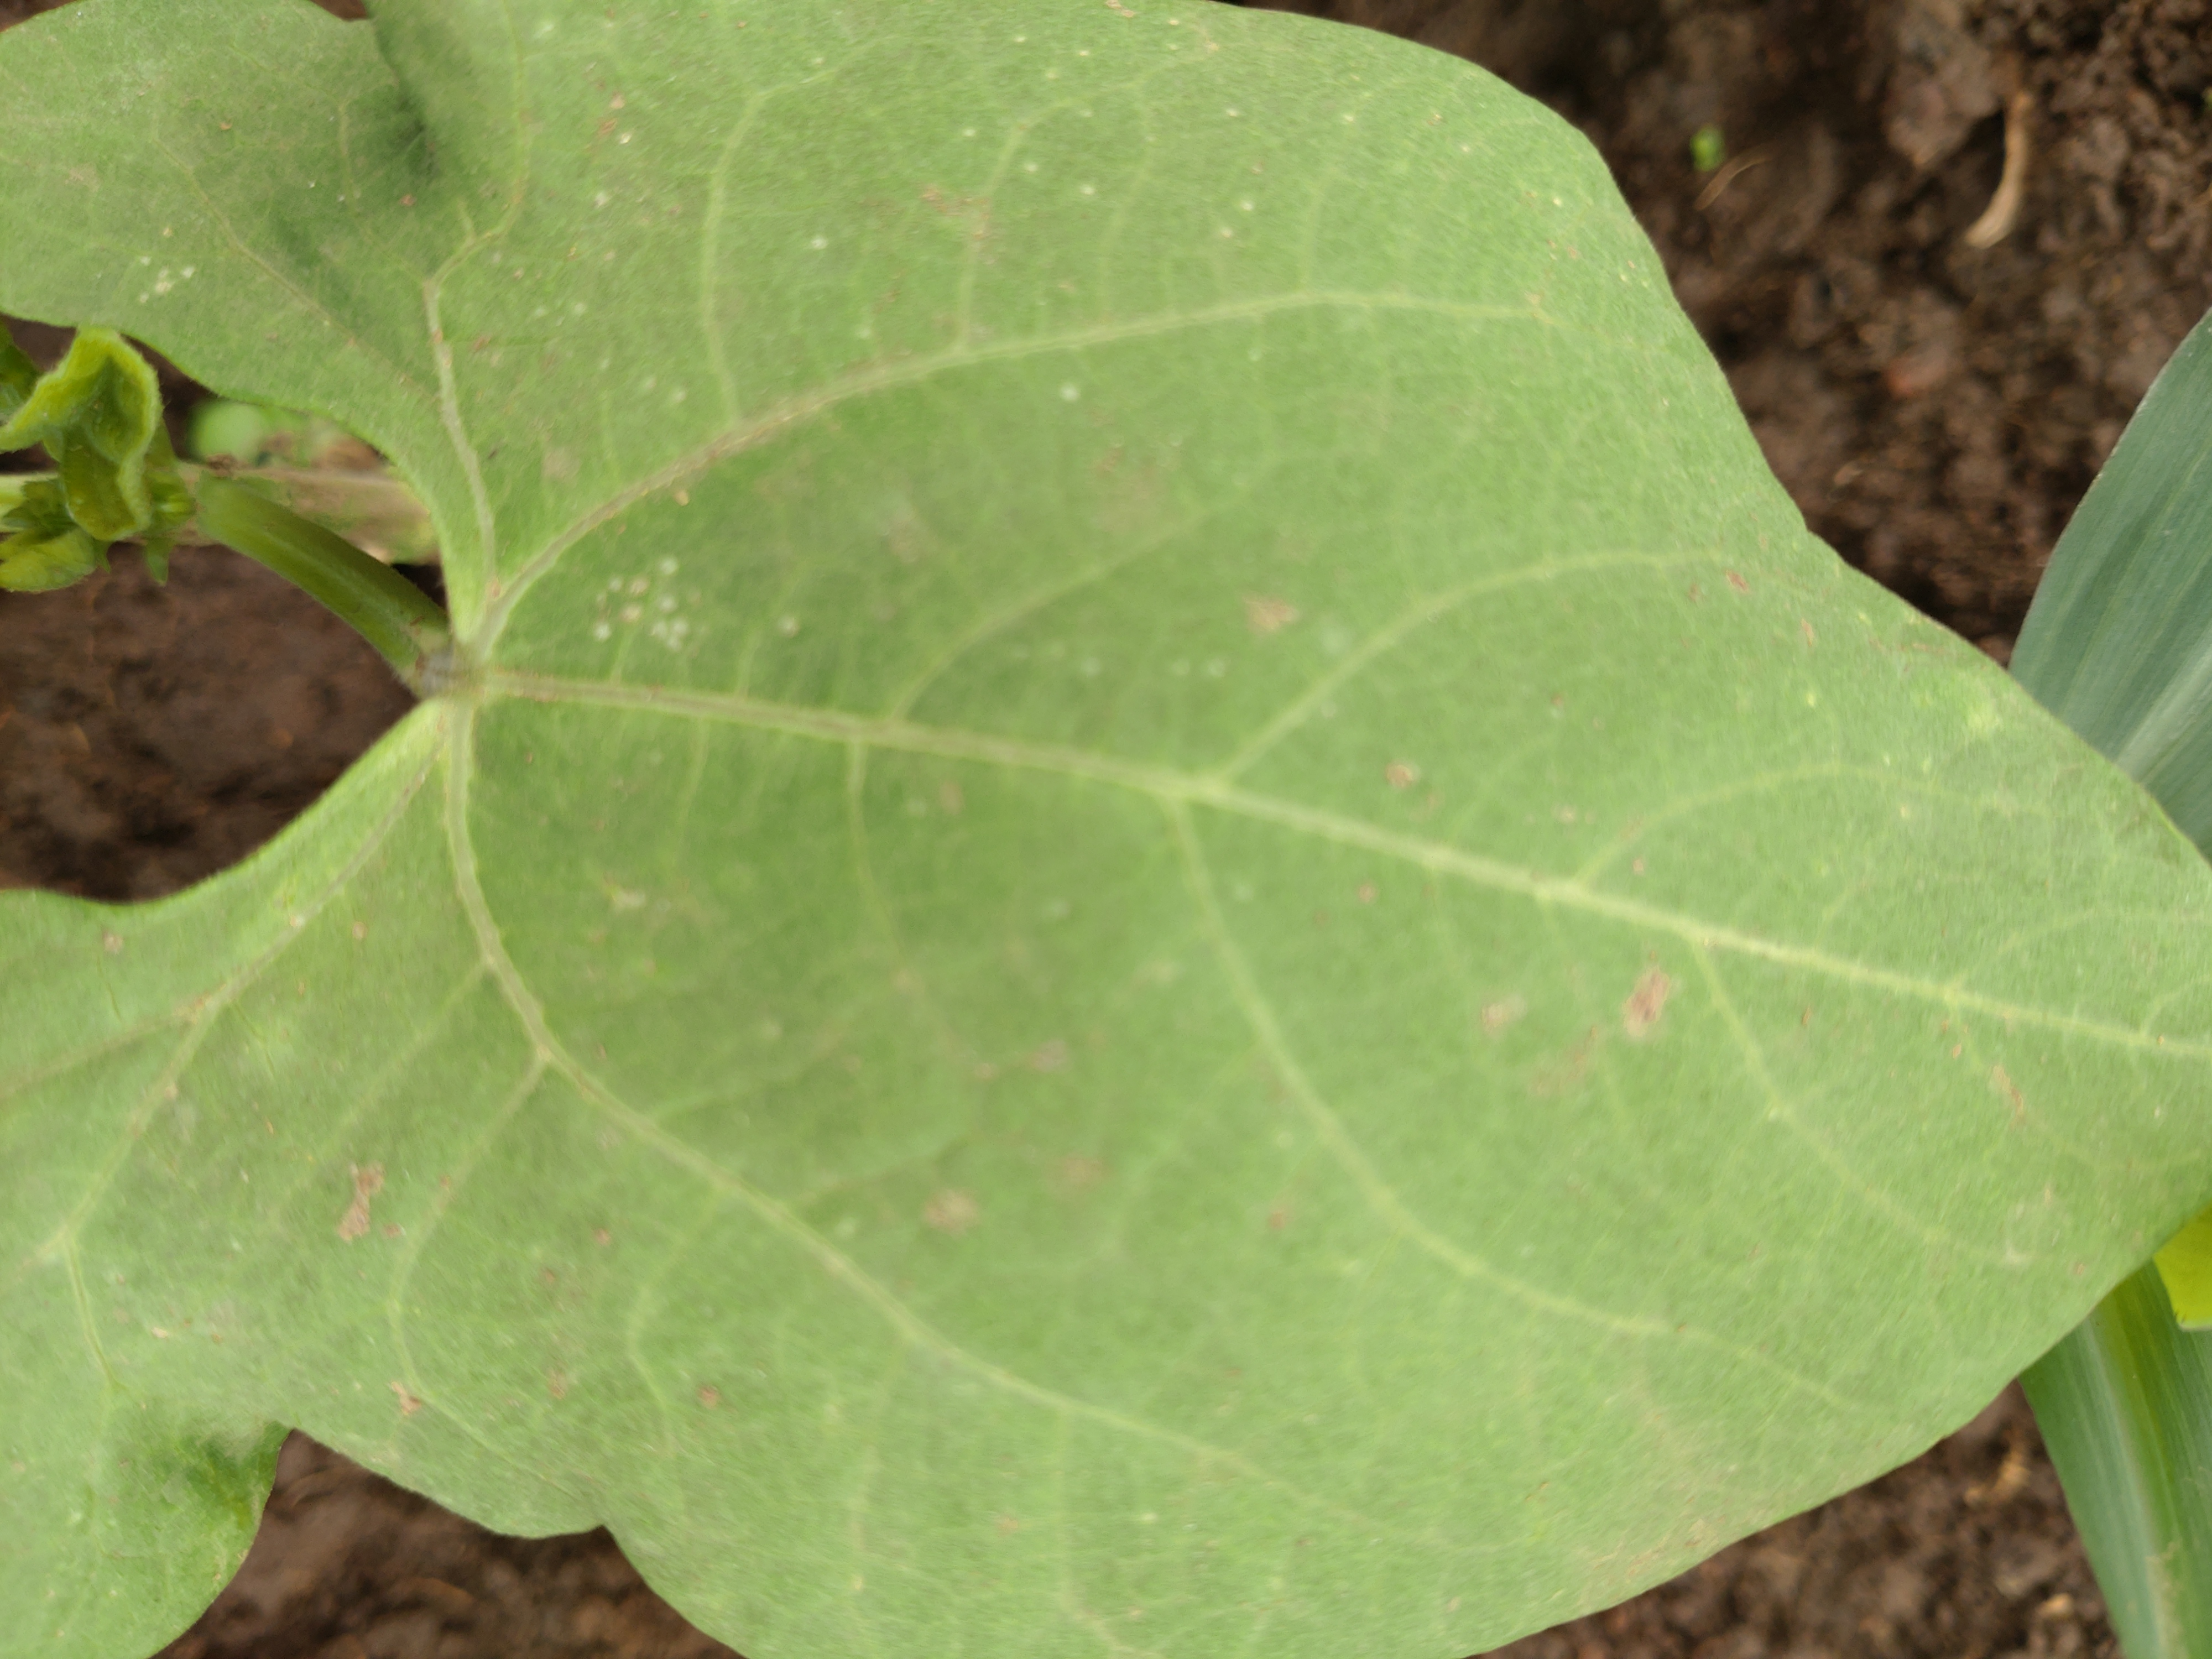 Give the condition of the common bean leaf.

healthy
